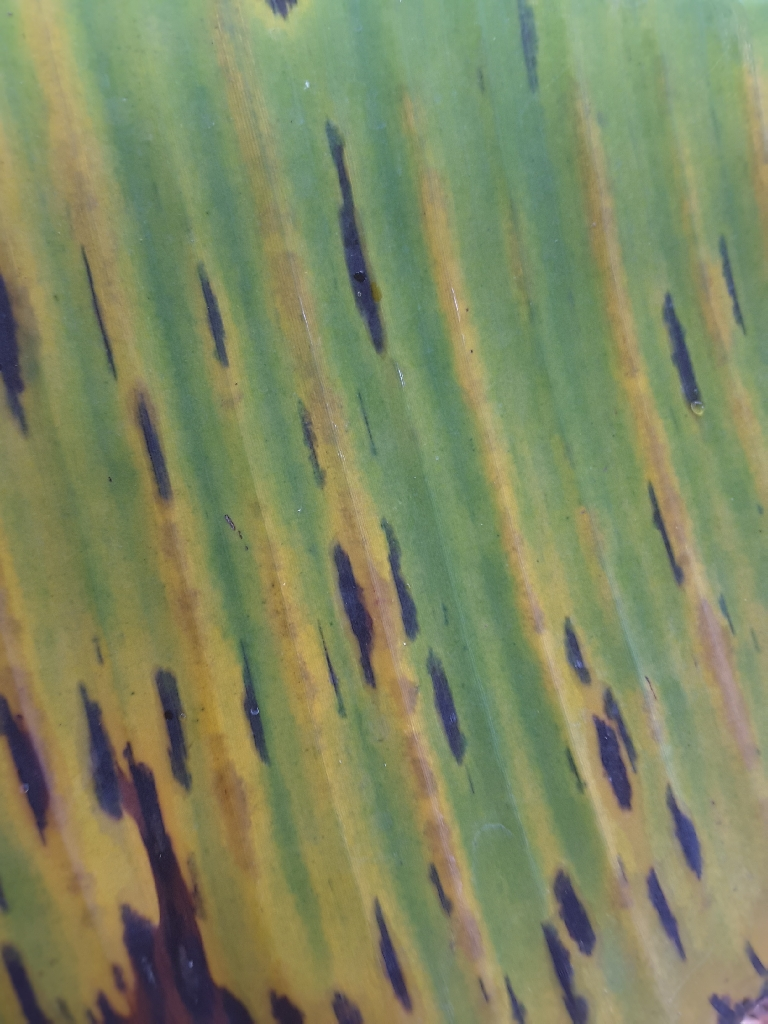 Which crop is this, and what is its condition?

banana, black sigatoka
